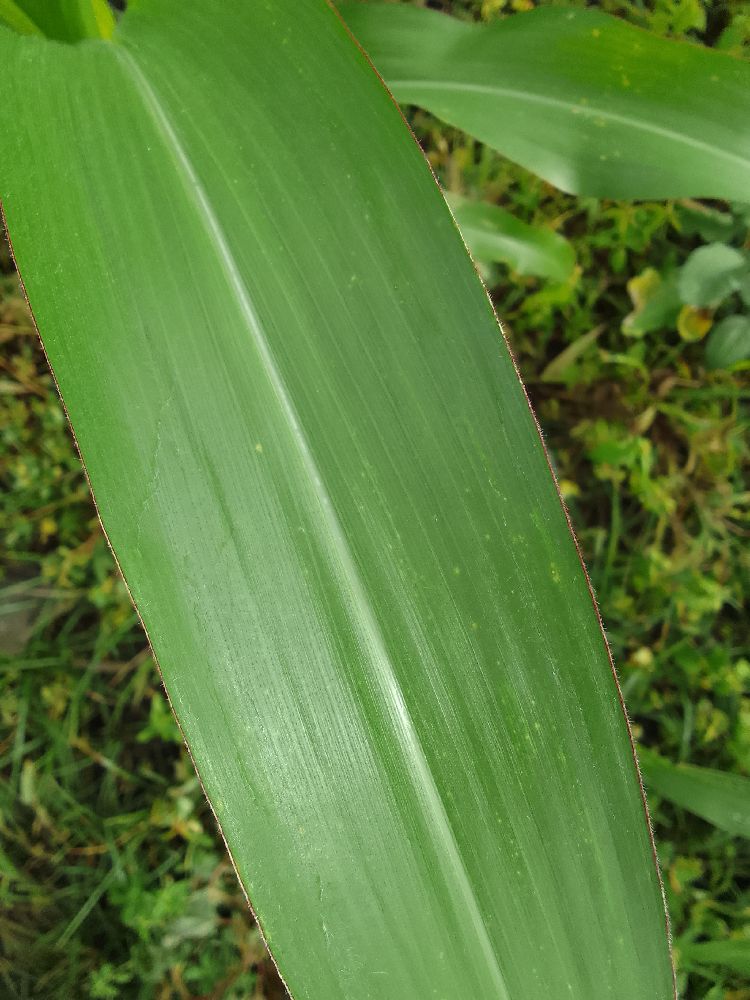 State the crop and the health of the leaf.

maize, healthy
